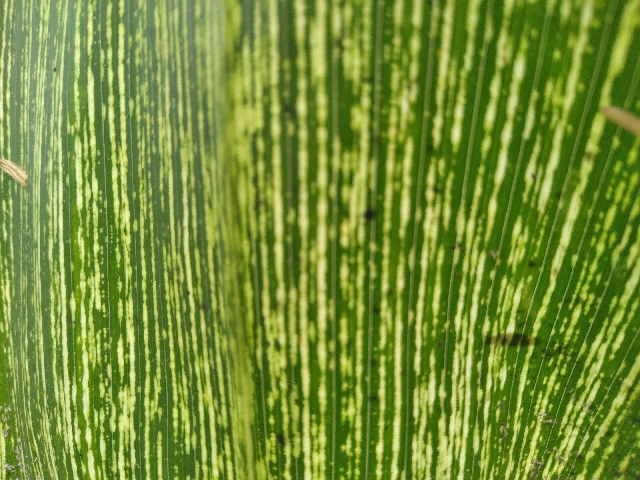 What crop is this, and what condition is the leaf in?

maize, maize streak virus
